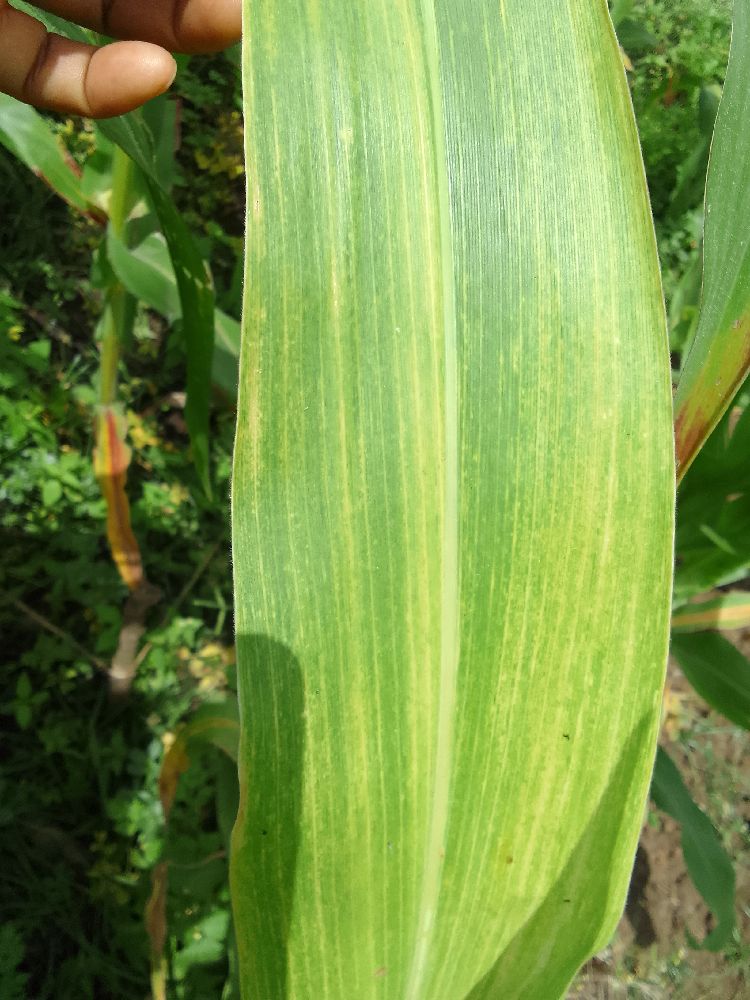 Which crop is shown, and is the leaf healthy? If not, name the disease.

maize, maize lethal necrosis
